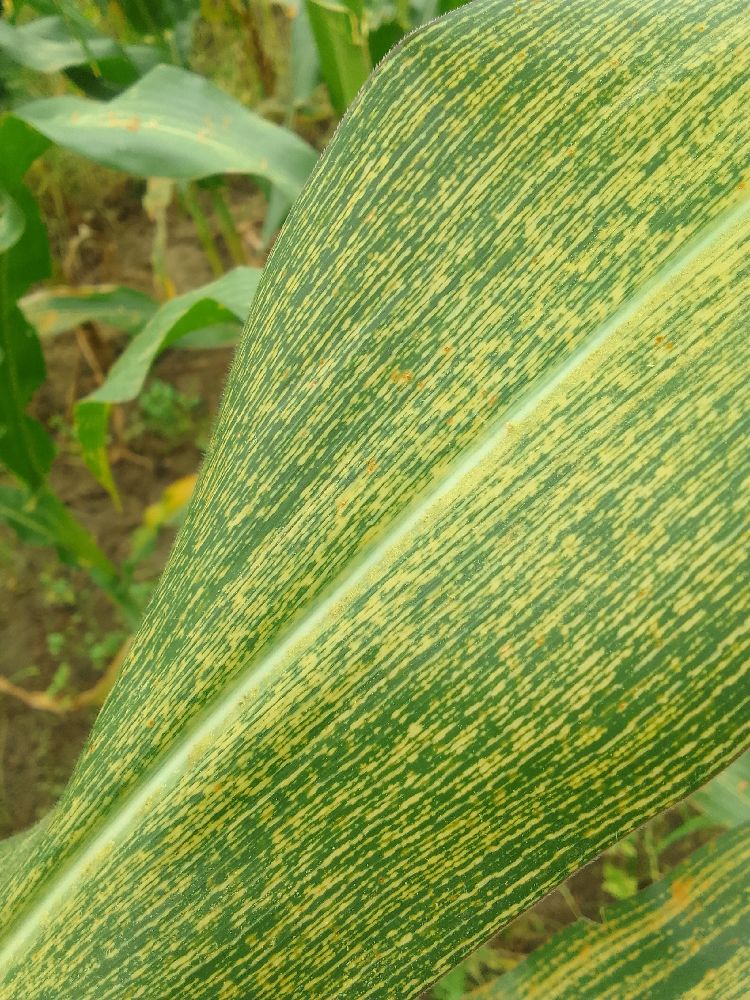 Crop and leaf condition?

maize, maize streak virus
